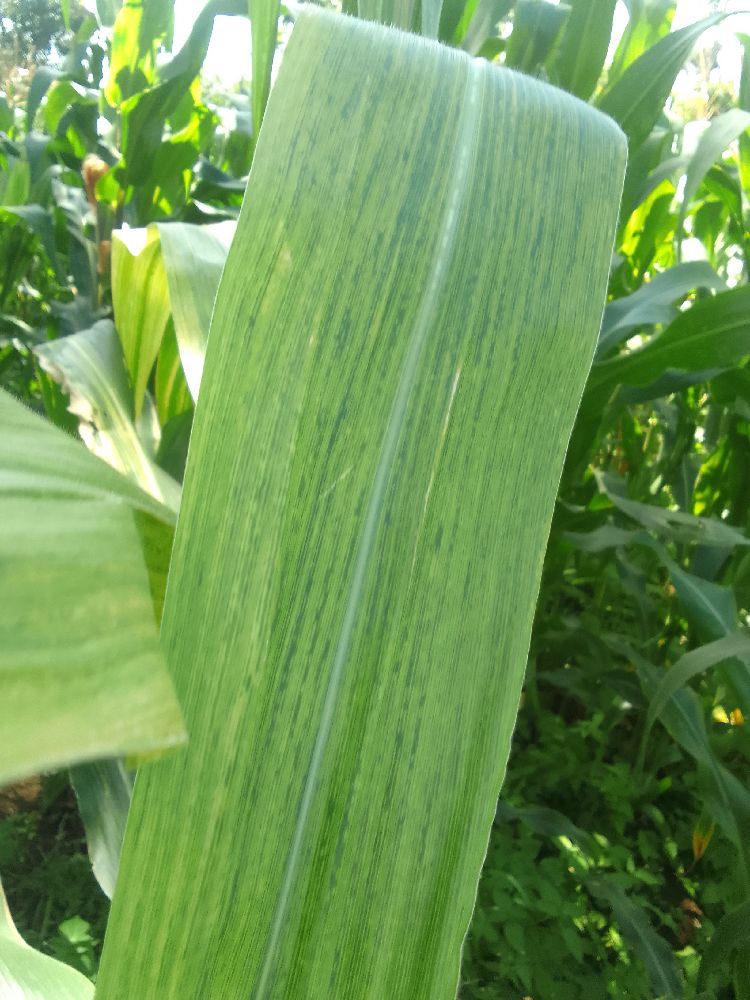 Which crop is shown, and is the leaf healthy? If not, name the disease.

maize, maize lethal necrosis
